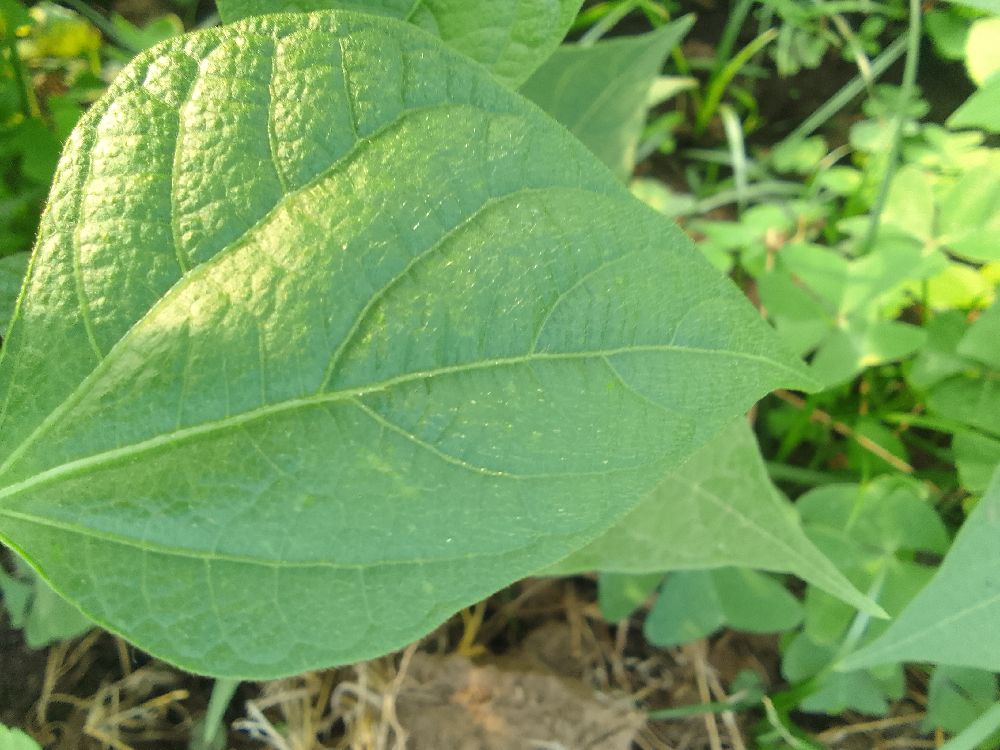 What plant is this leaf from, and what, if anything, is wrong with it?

common bean, healthy
